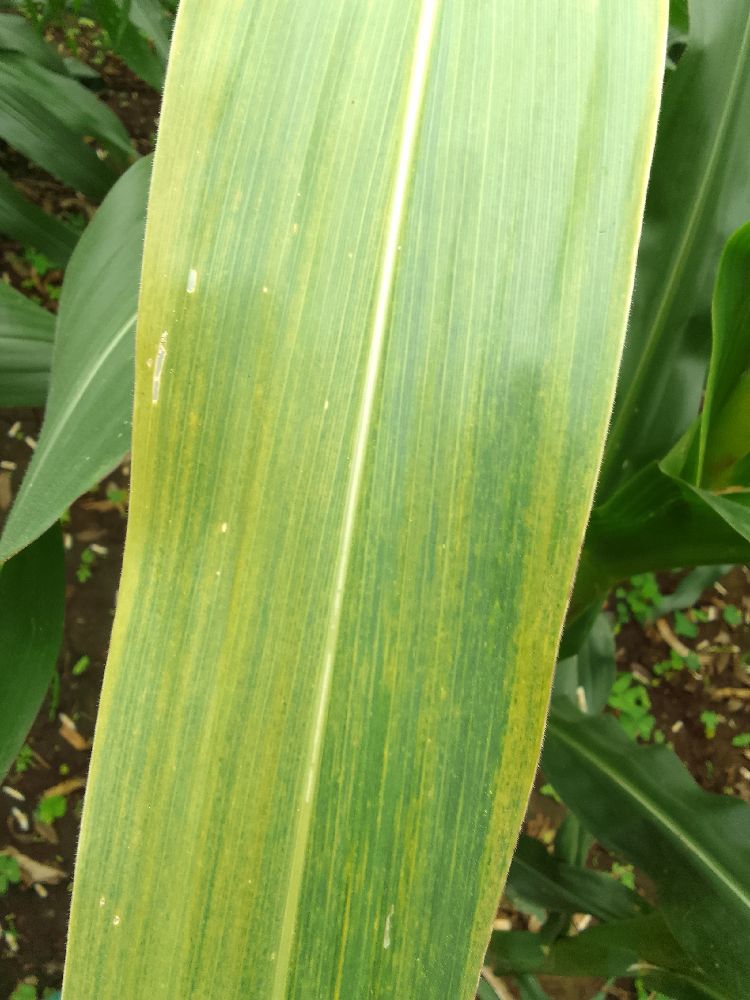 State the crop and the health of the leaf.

maize, maize lethal necrosis
